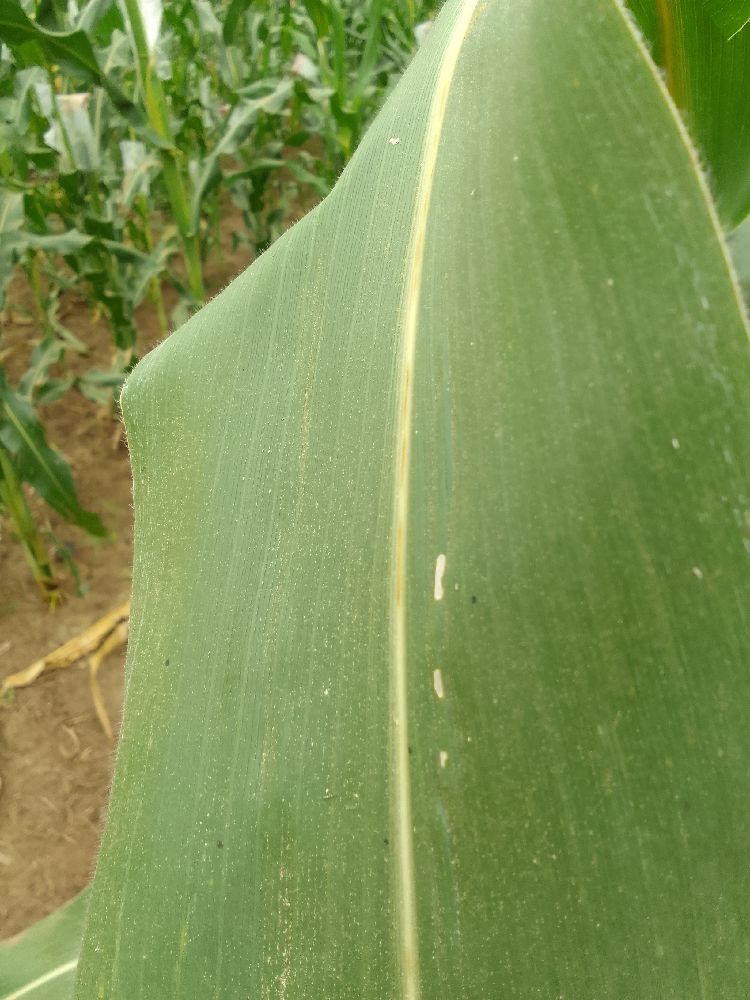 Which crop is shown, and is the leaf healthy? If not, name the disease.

maize, healthy
